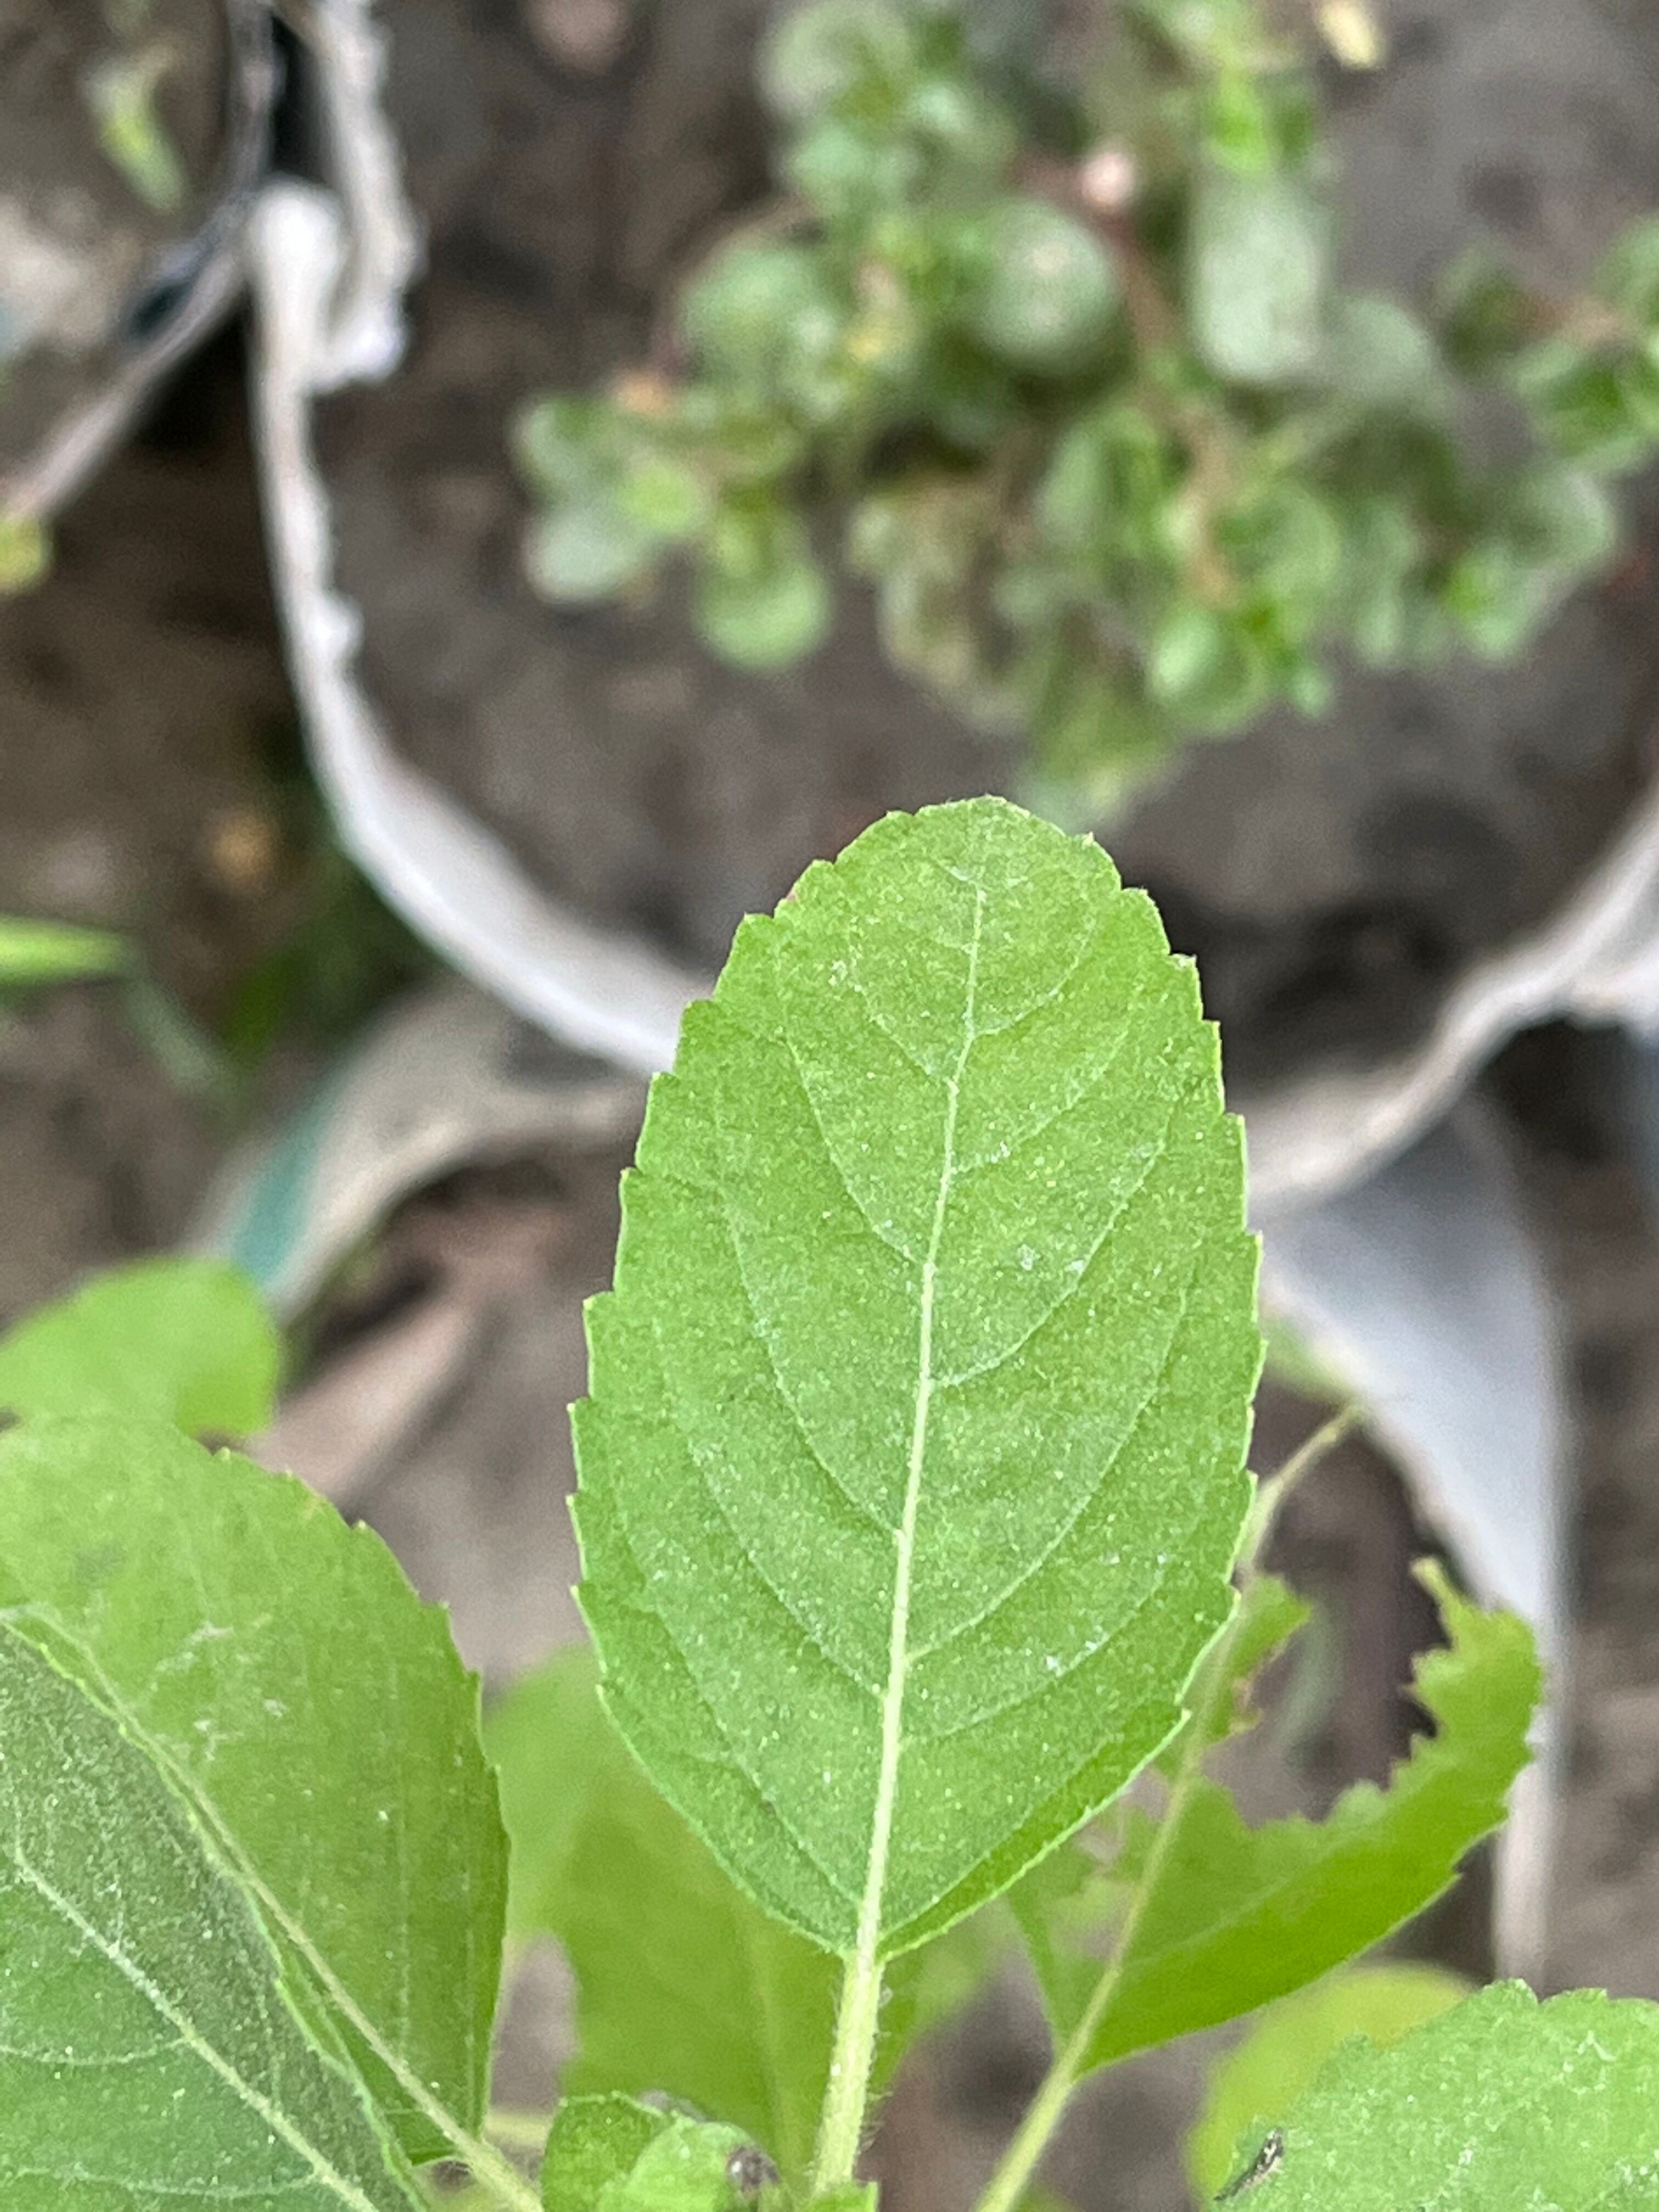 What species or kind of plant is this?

tulshi
